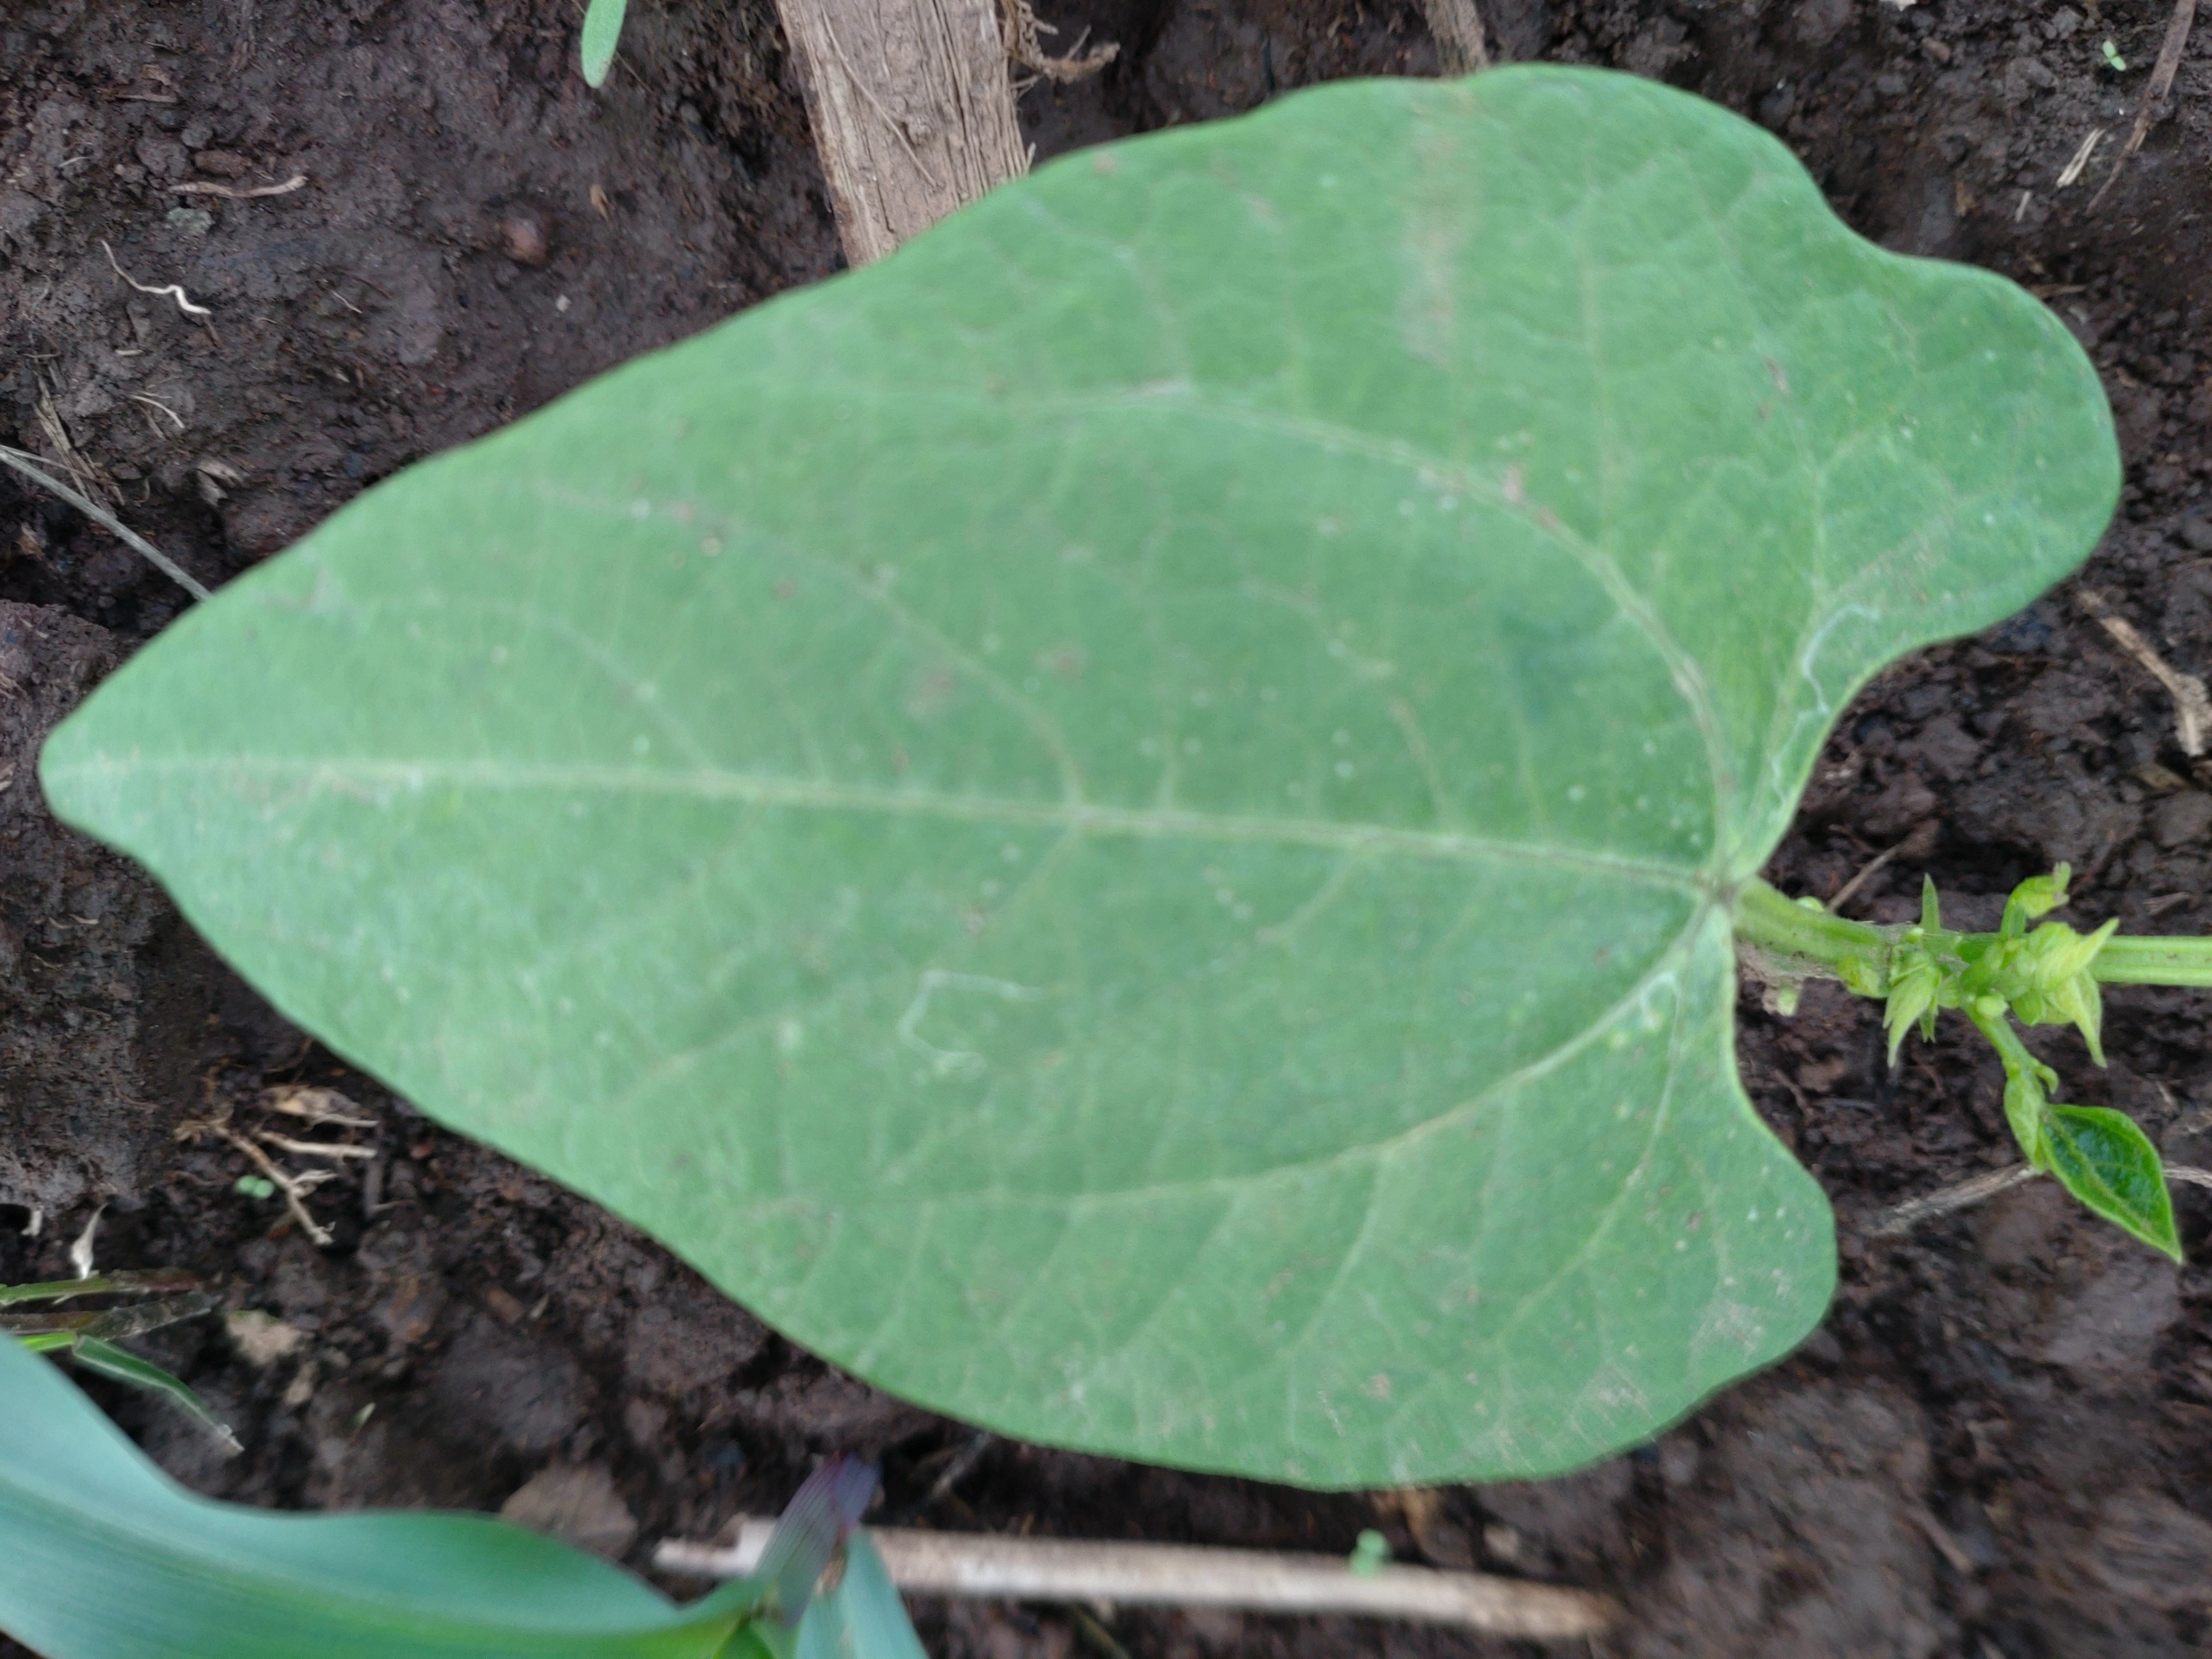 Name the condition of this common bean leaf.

healthy
